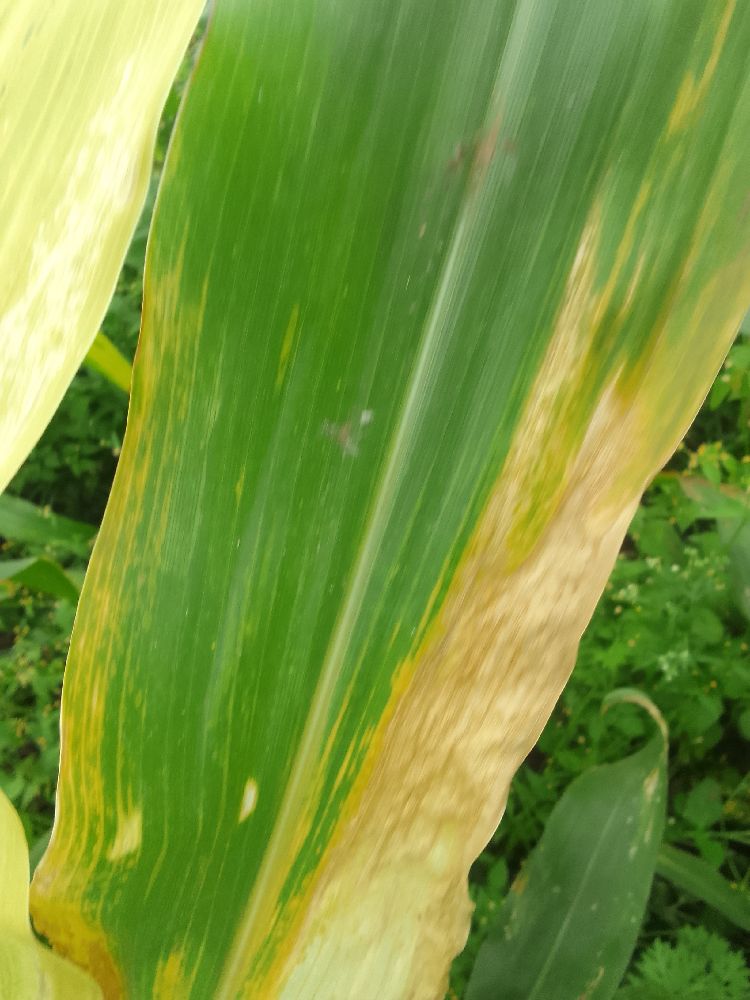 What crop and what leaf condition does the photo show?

maize, maize lethal necrosis
